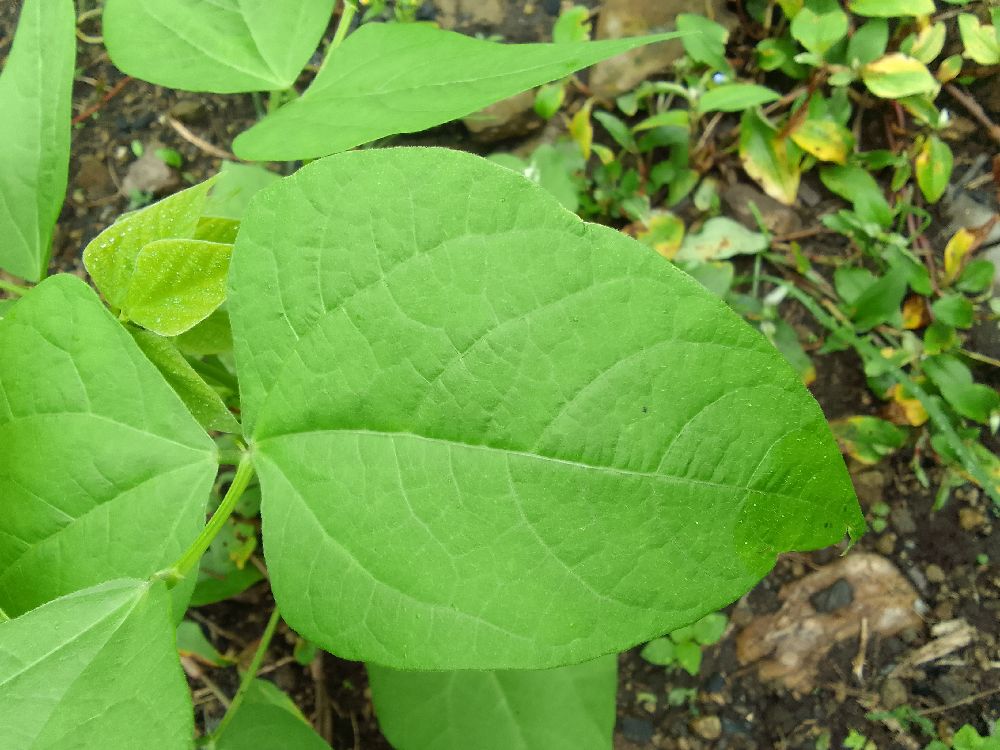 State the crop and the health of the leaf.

common bean, healthy
